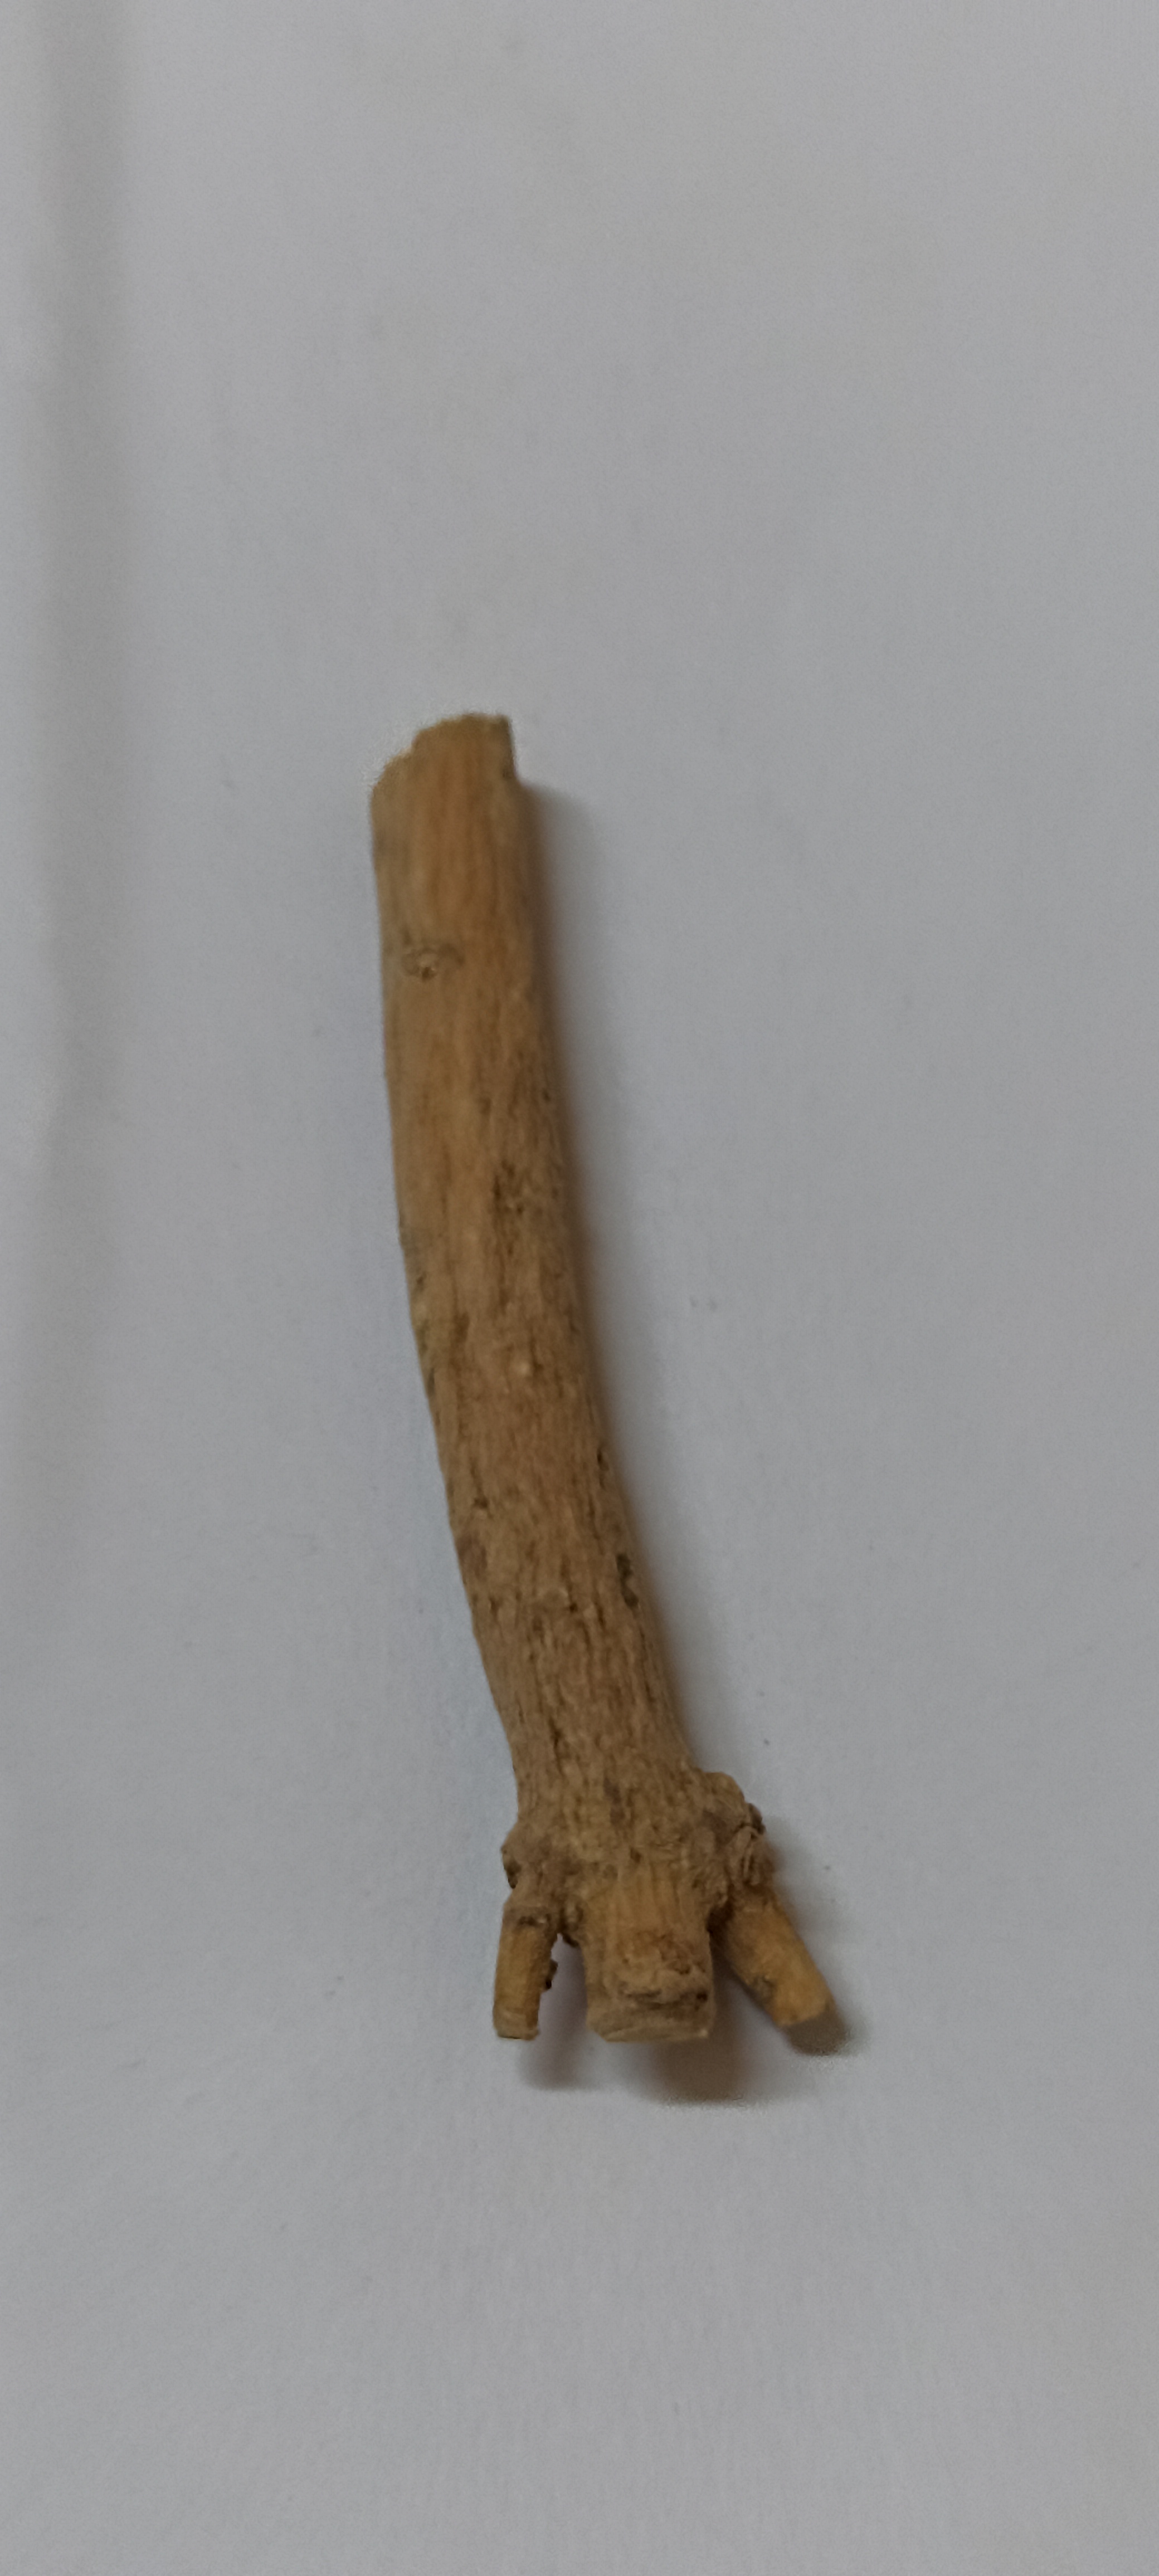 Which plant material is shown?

ashwagandha
